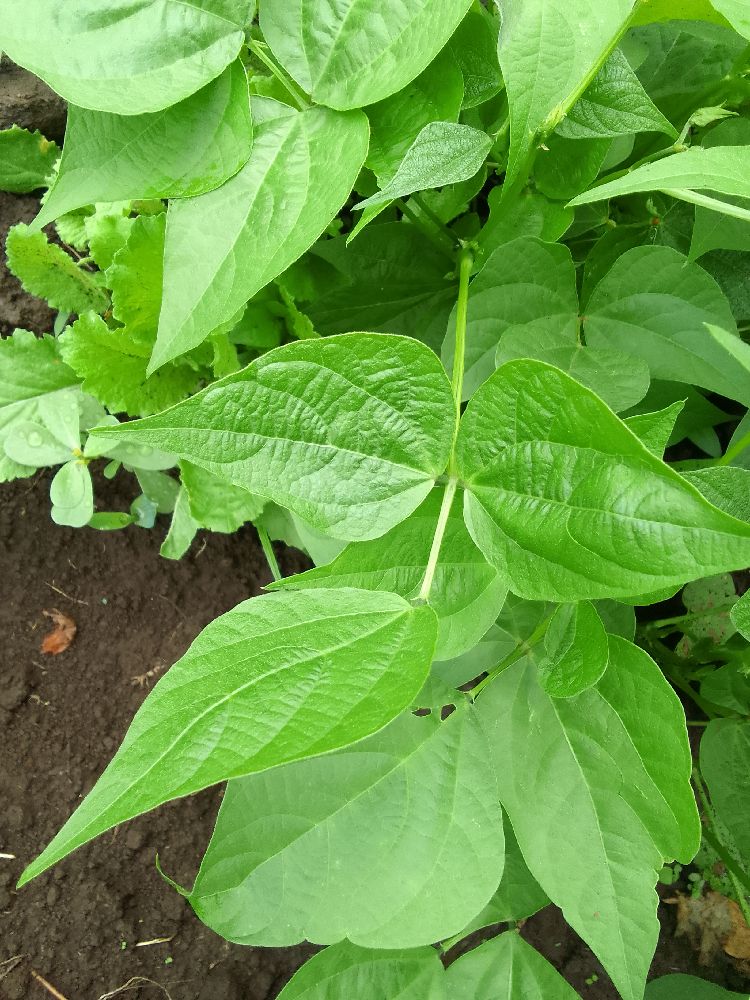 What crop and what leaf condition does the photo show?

common bean, healthy
